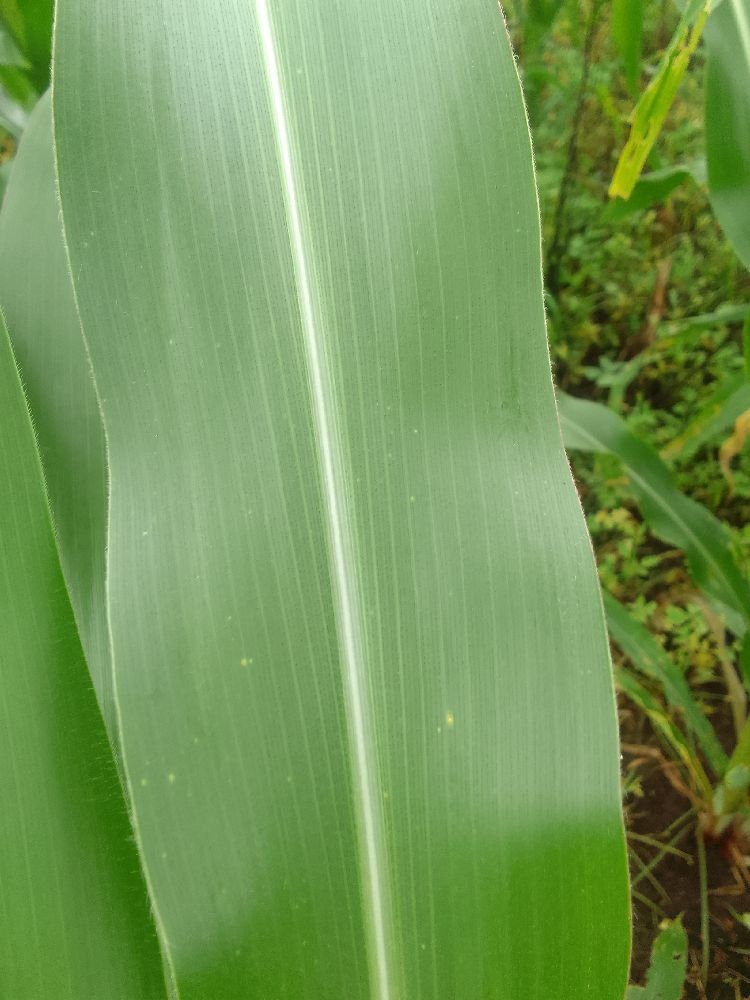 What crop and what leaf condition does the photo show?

maize, healthy
